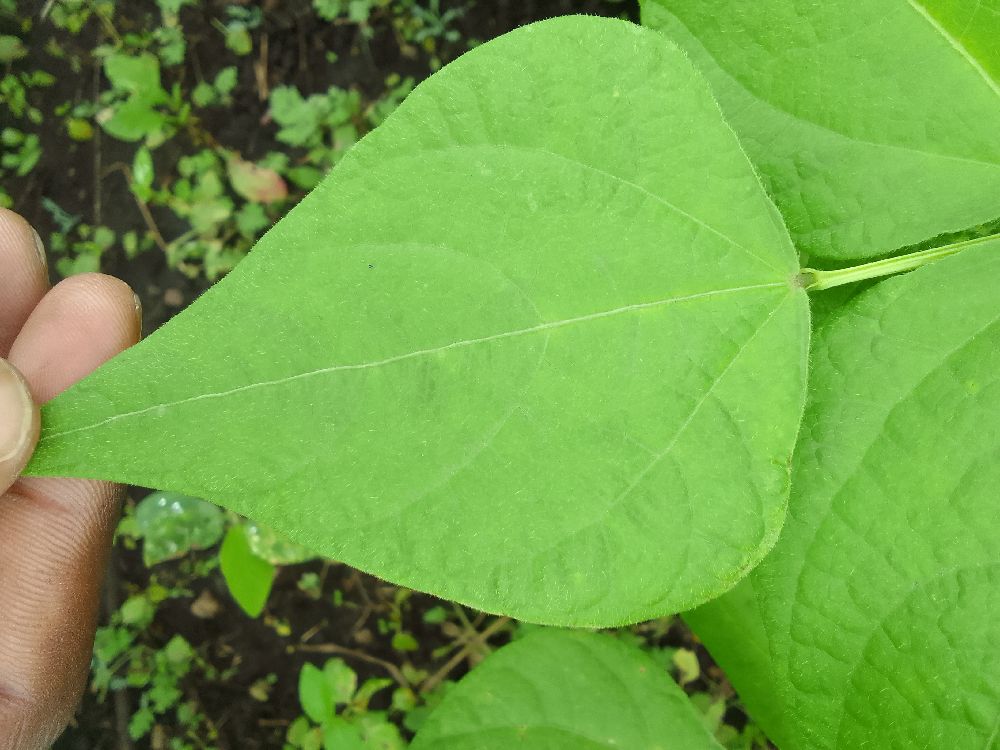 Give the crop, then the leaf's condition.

common bean, healthy
